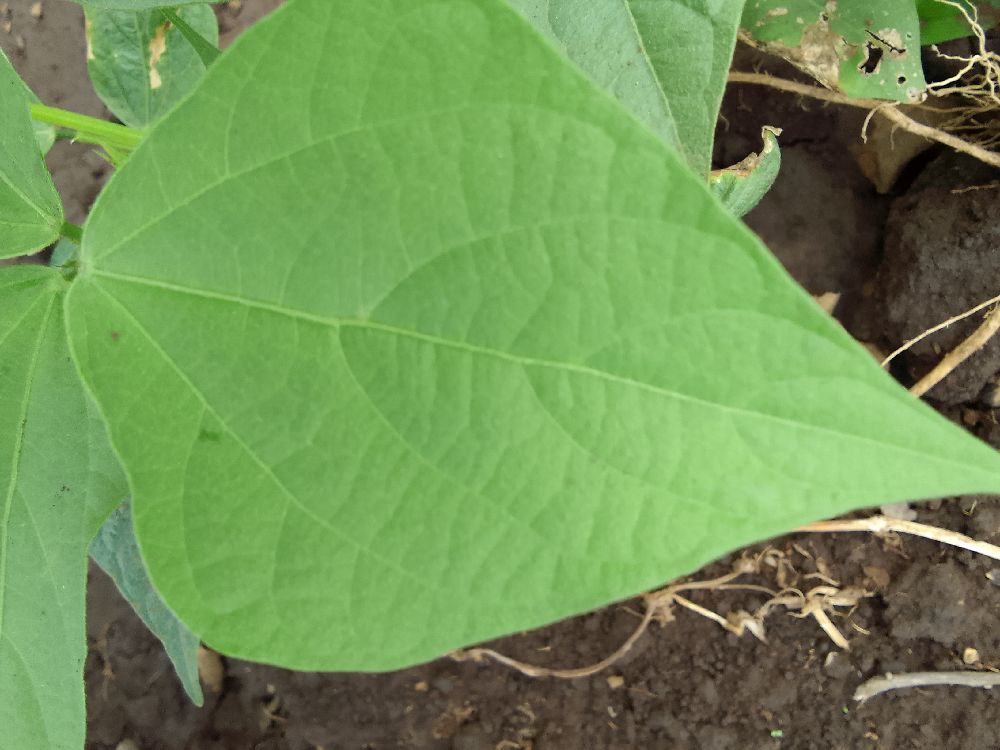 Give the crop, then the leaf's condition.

common bean, healthy
